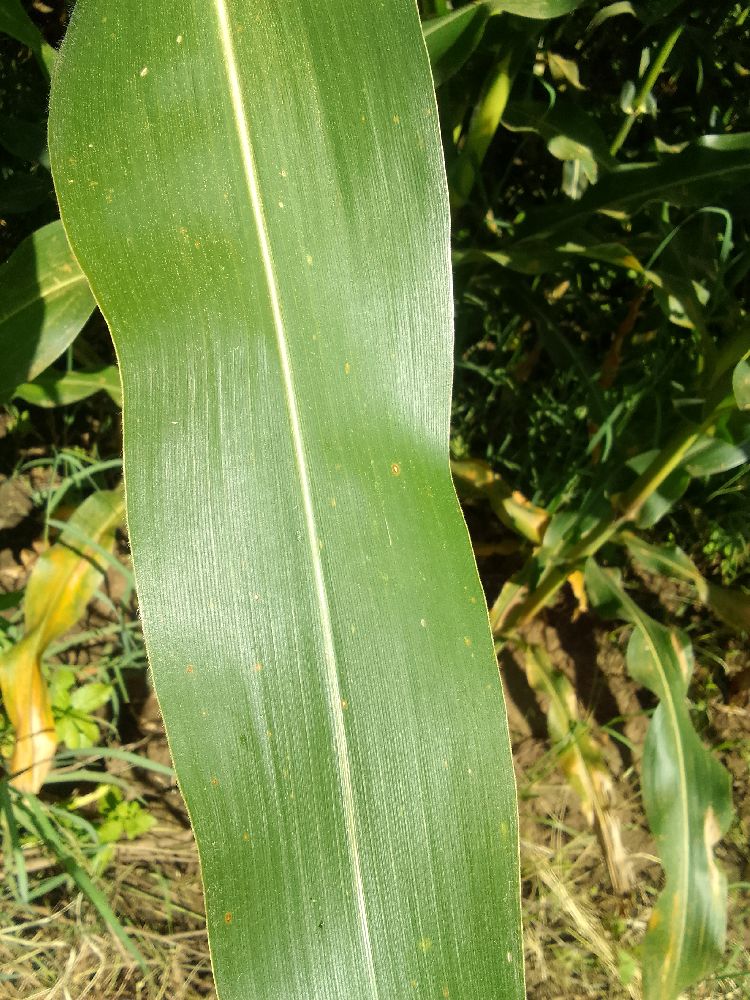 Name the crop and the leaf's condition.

maize, healthy
